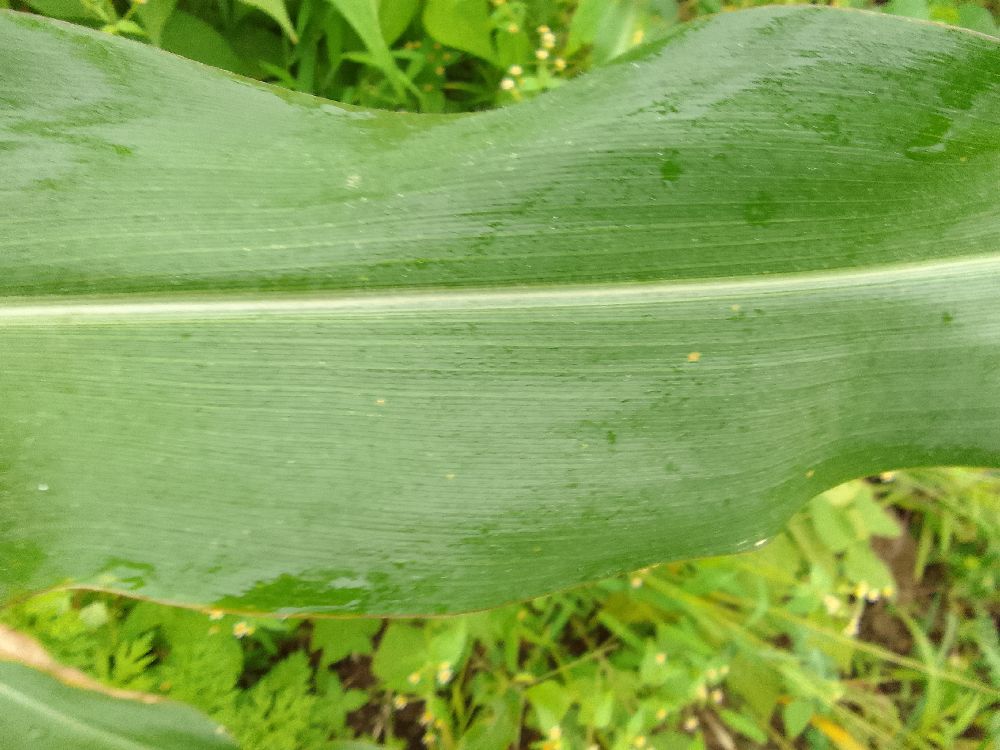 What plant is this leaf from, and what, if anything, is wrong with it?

maize, healthy
